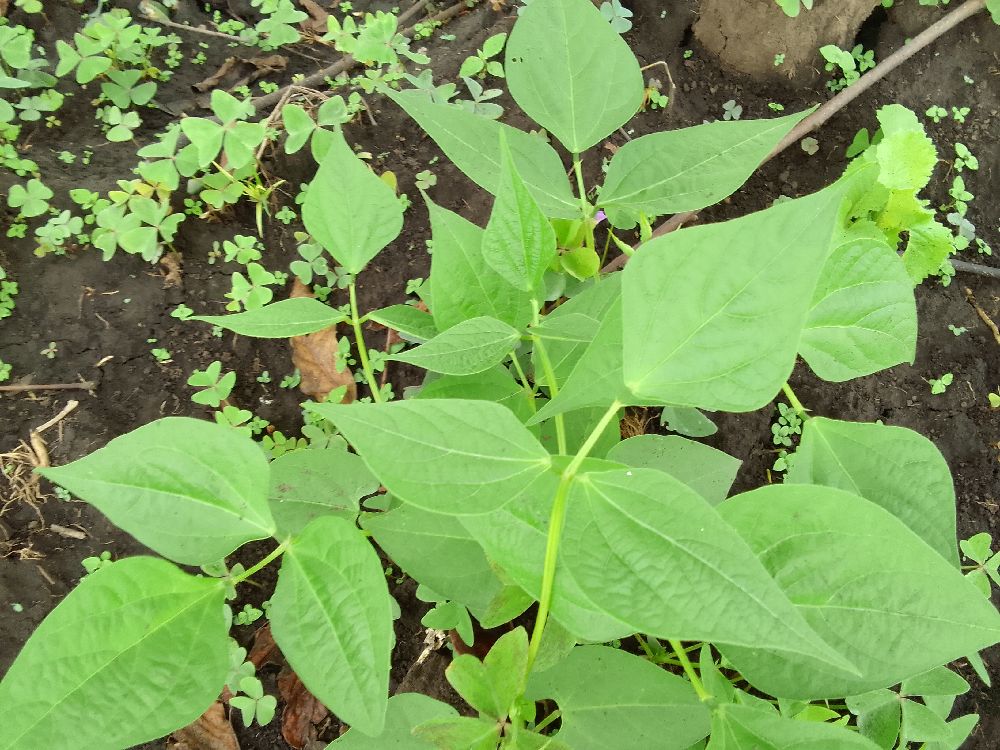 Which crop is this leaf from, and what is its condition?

common bean, healthy
